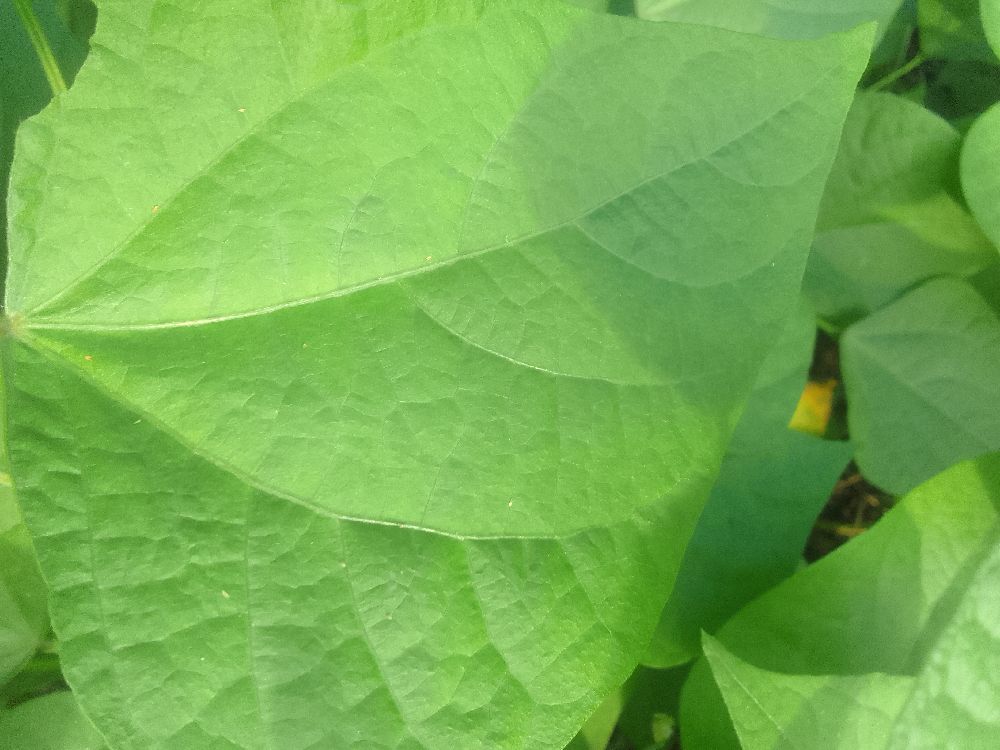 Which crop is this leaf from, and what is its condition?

common bean, healthy
